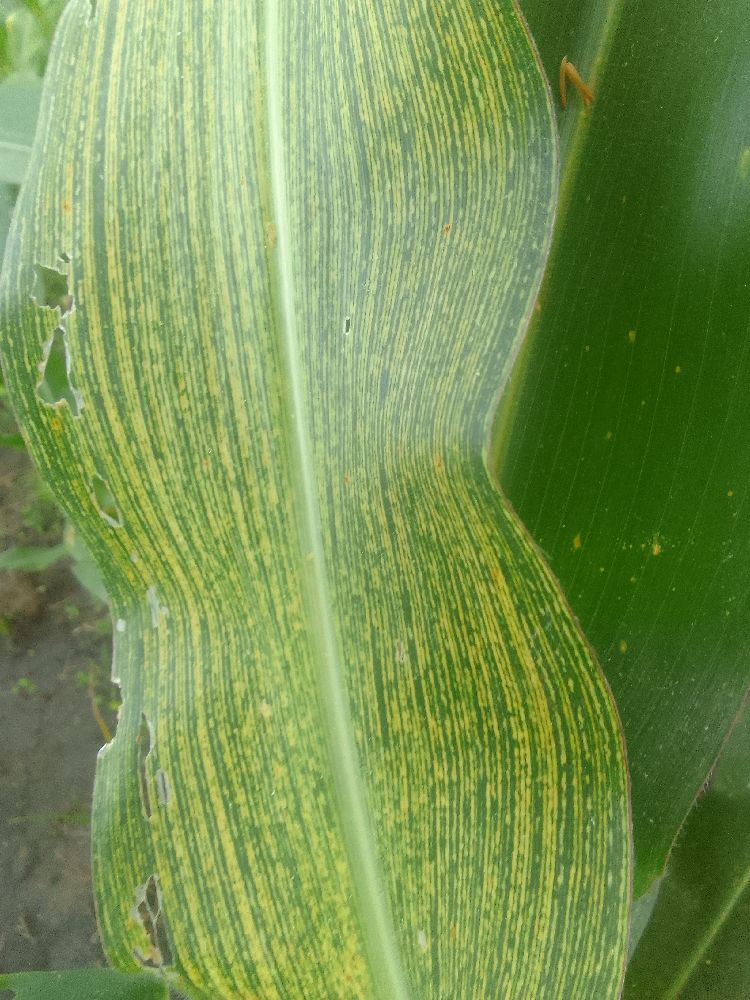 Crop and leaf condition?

maize, maize streak virus
